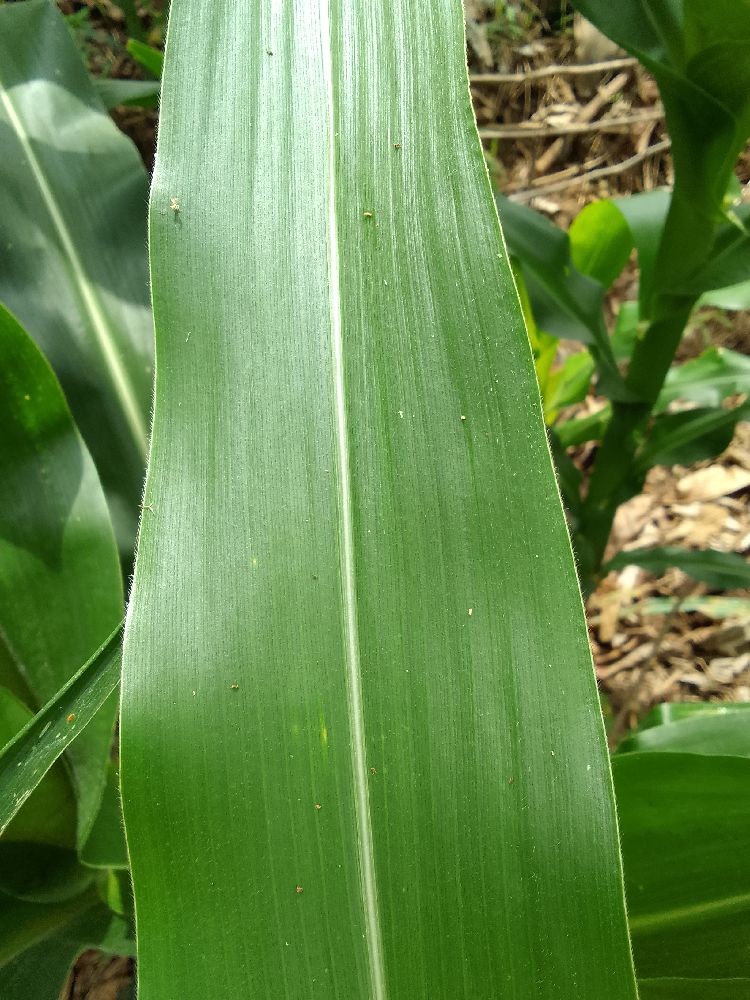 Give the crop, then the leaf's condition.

maize, healthy
